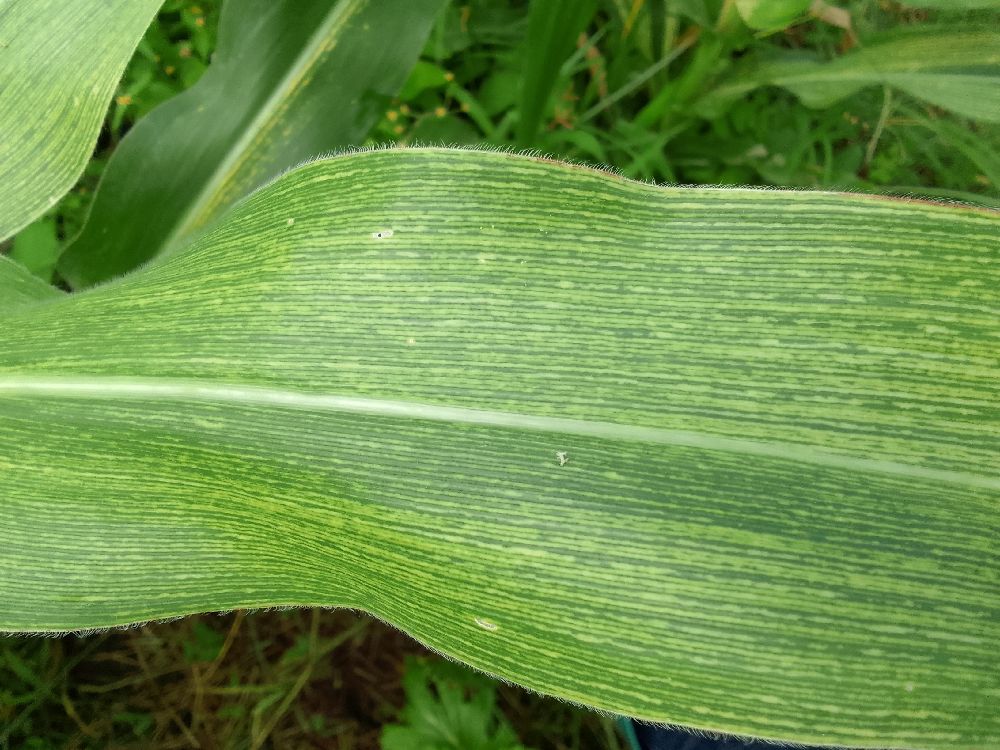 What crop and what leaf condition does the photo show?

maize, maize streak virus
